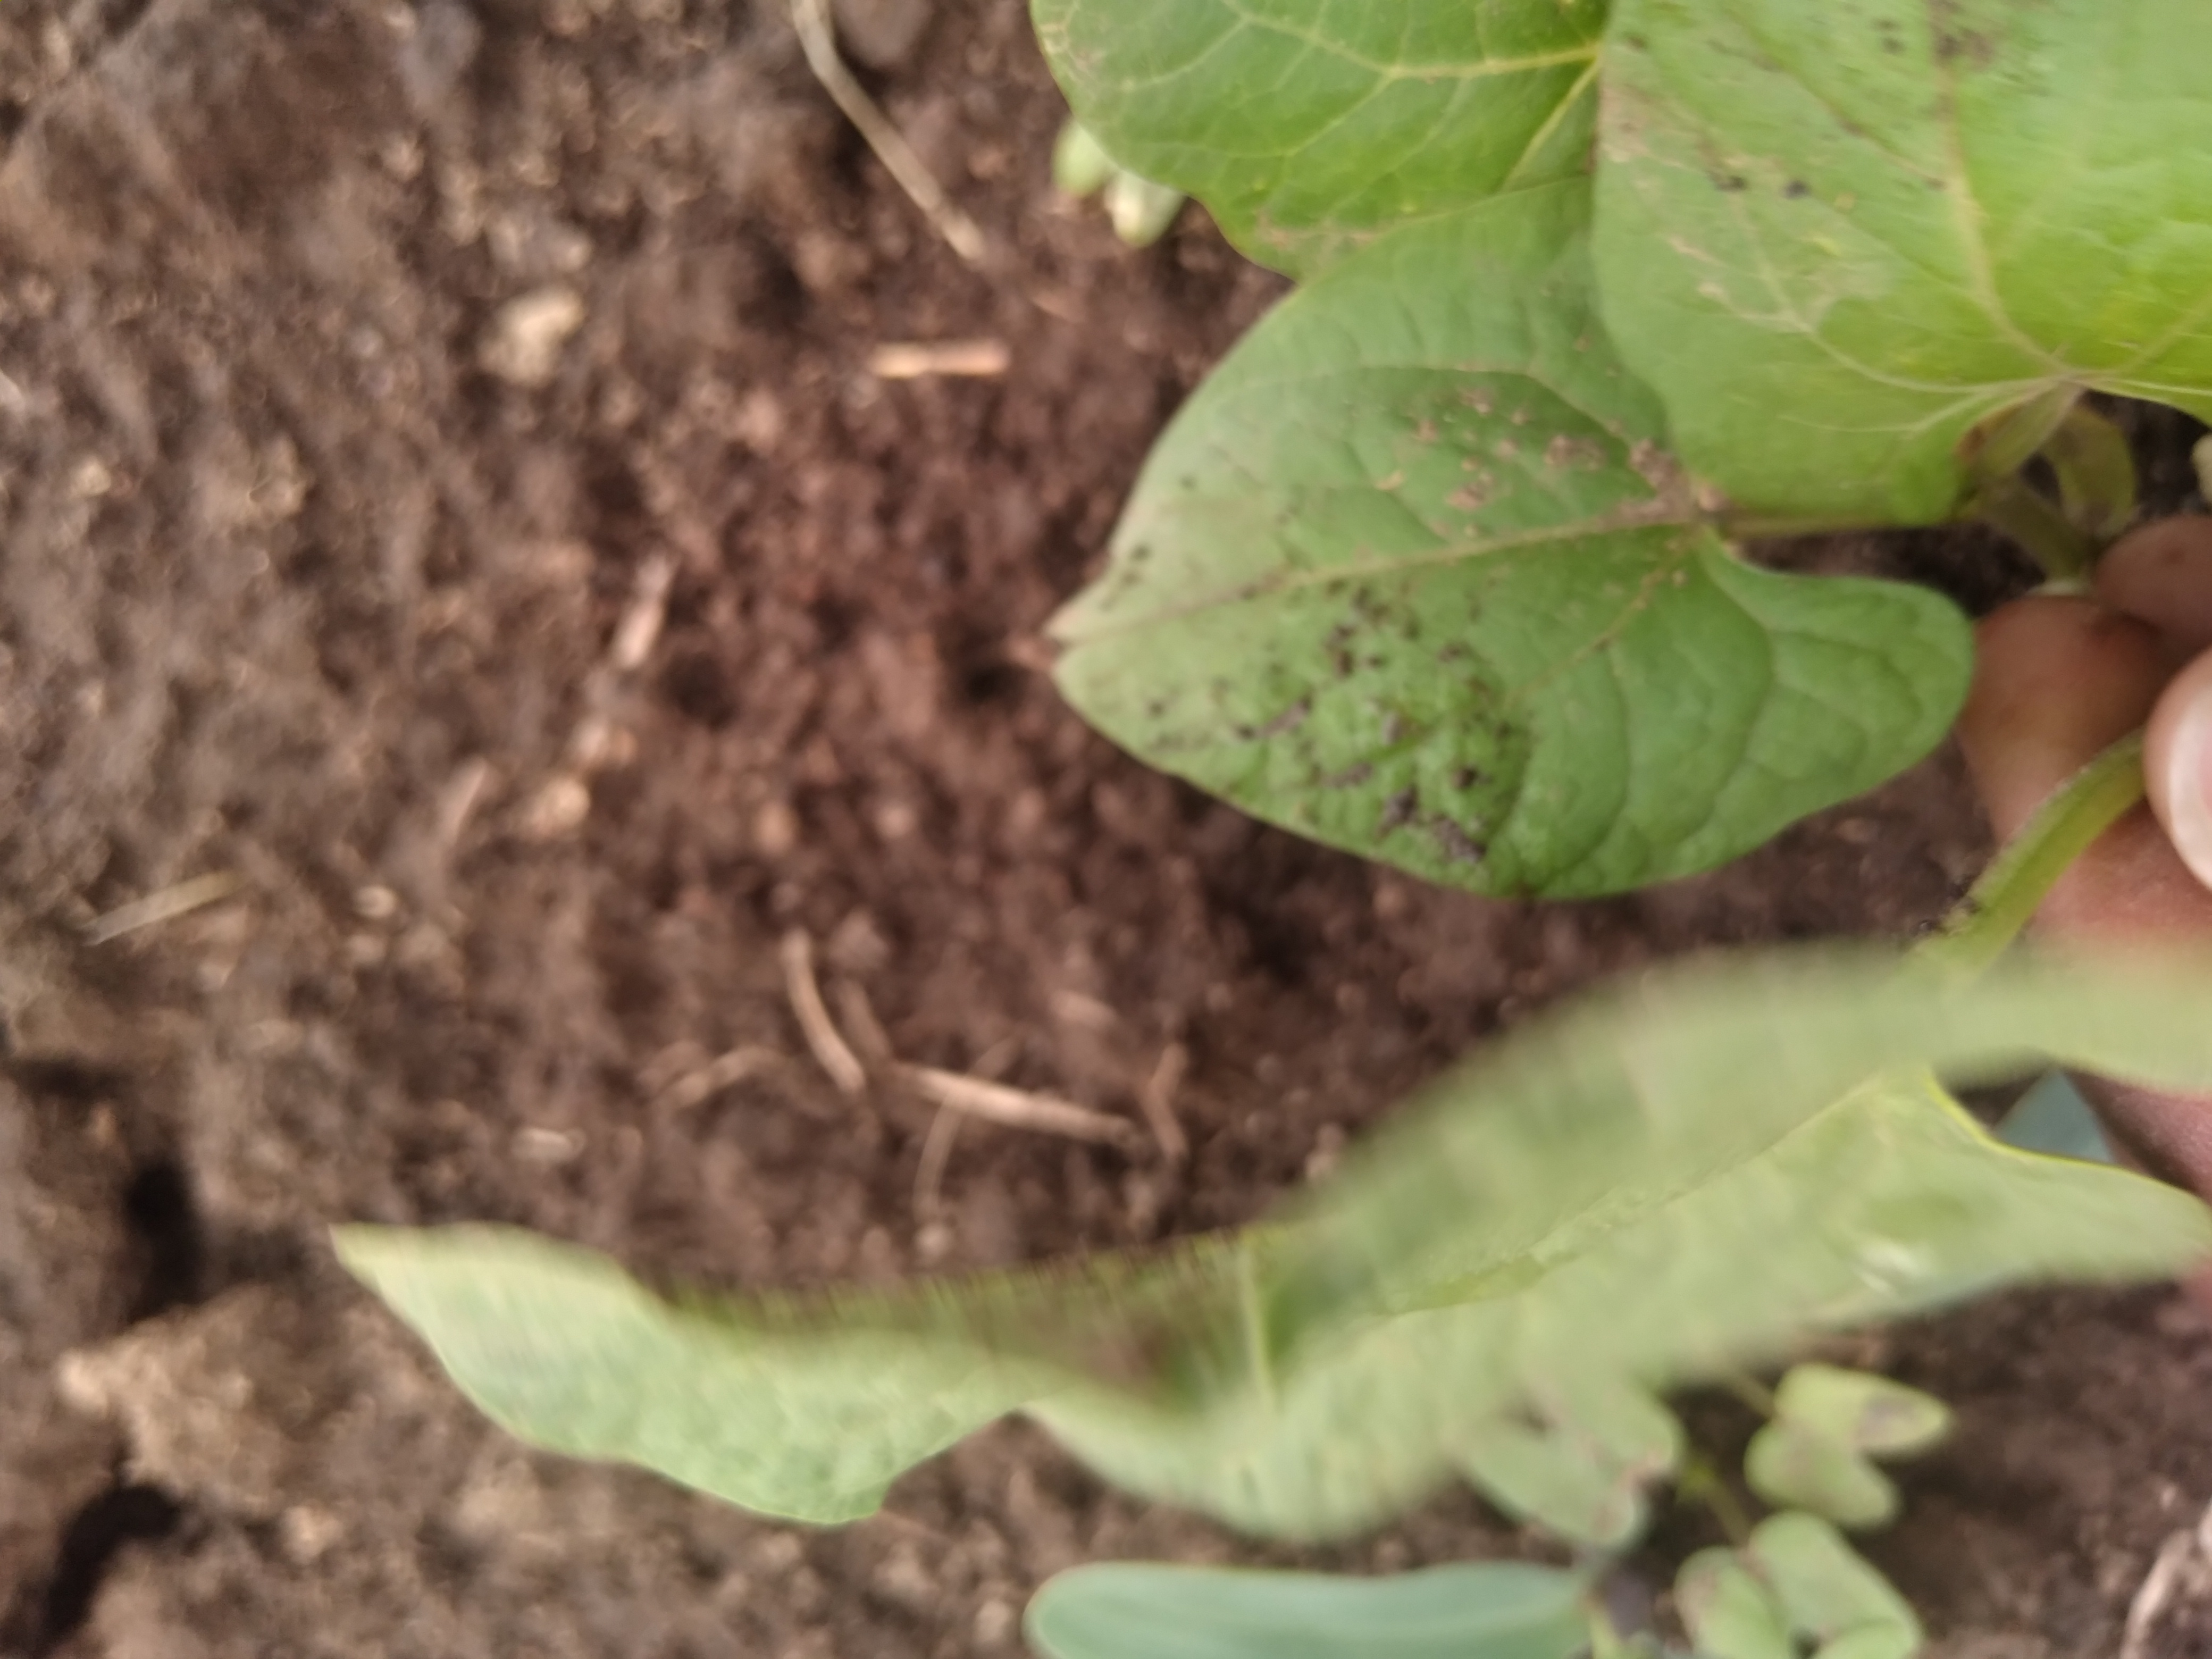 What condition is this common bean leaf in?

healthy
